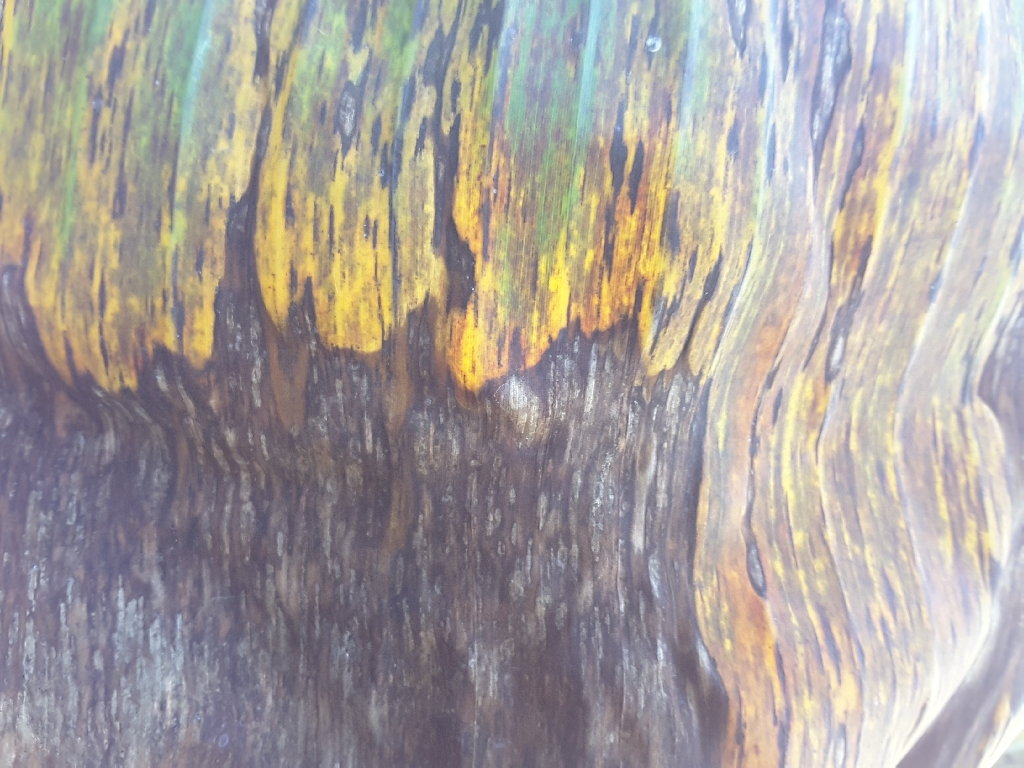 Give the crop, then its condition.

banana, black sigatoka
